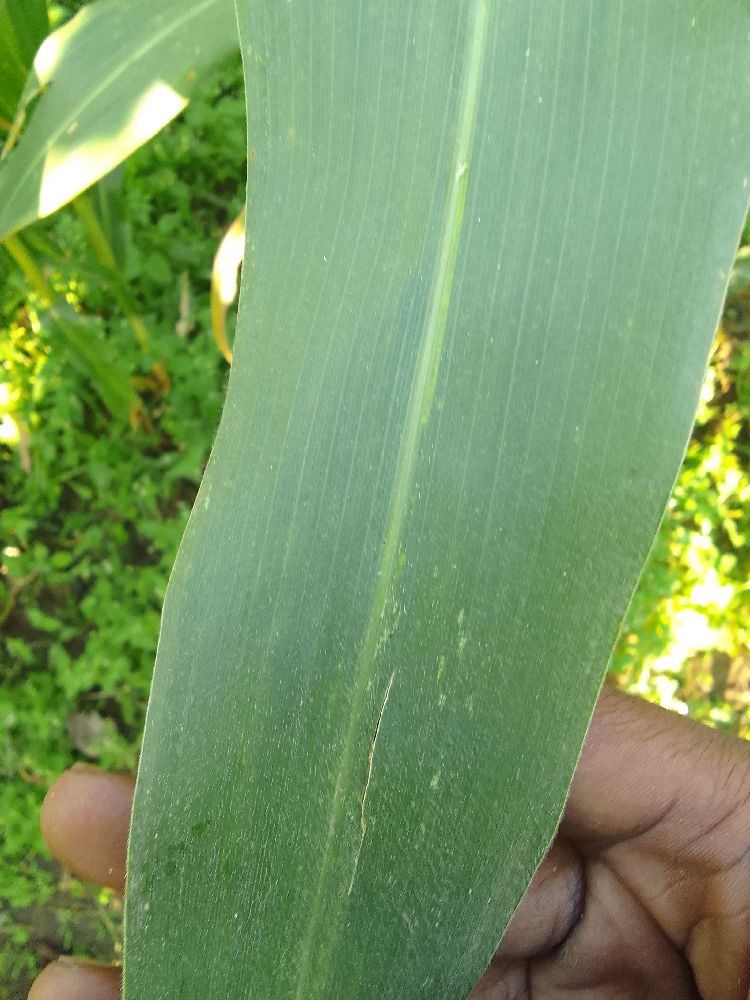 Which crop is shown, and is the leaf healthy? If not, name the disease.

maize, healthy
